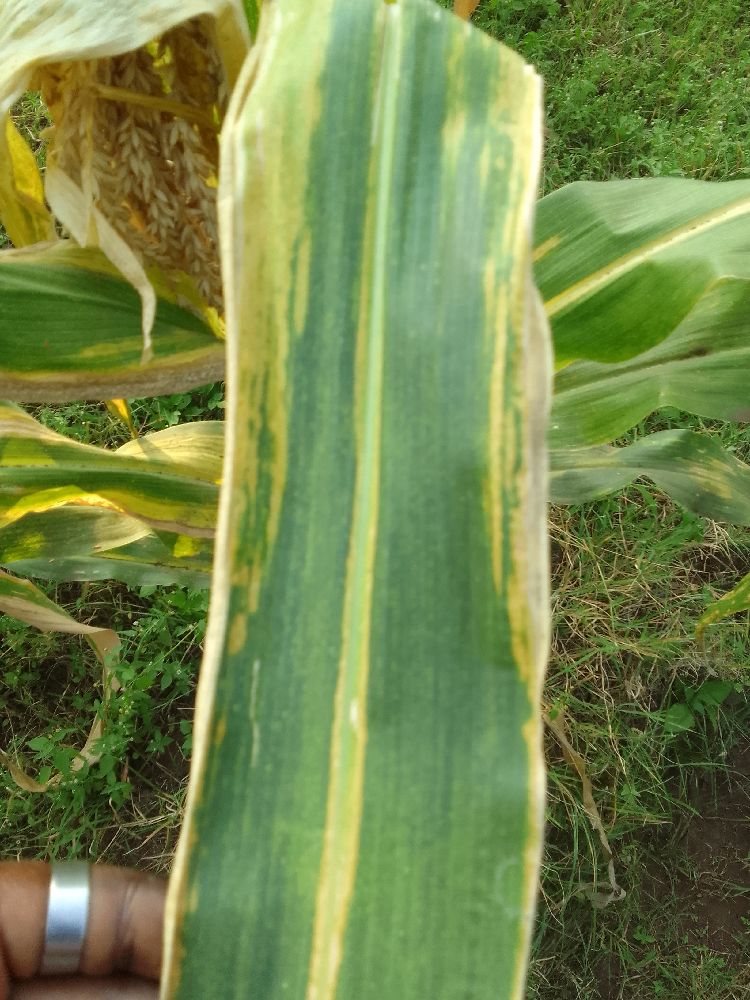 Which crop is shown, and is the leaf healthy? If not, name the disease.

maize, maize lethal necrosis
